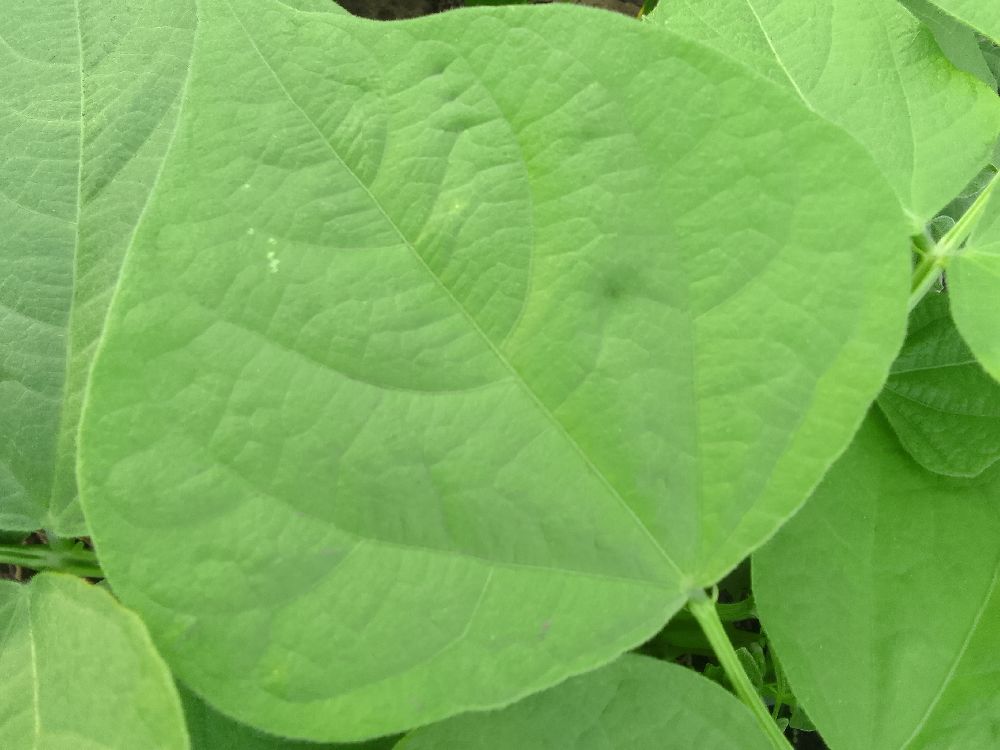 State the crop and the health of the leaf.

common bean, healthy
